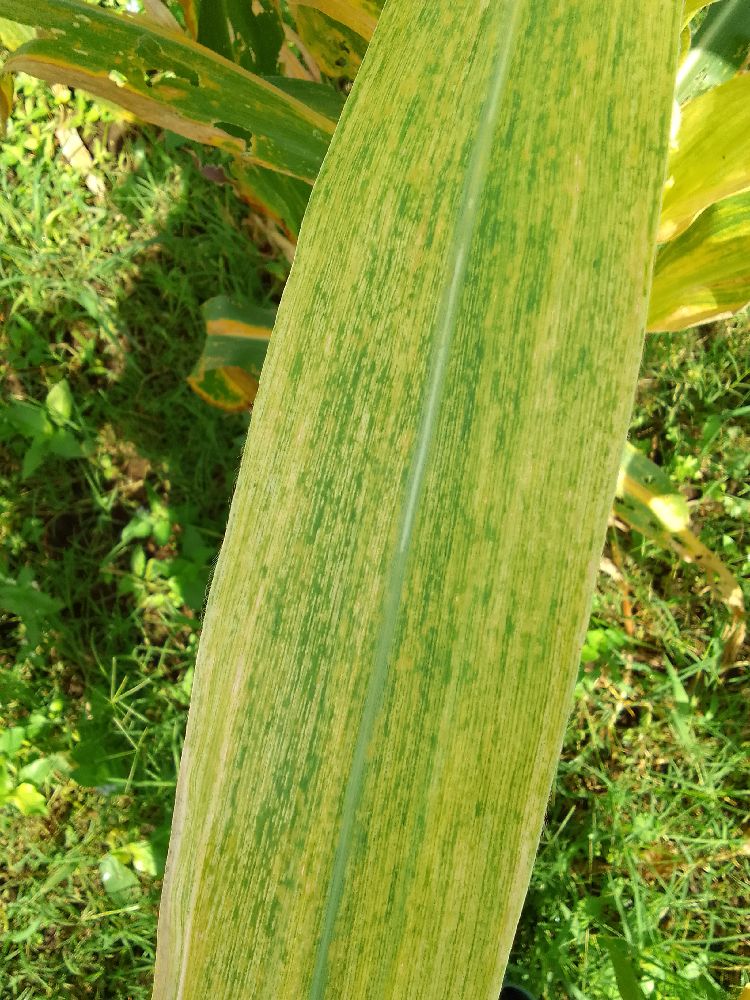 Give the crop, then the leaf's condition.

maize, maize lethal necrosis
